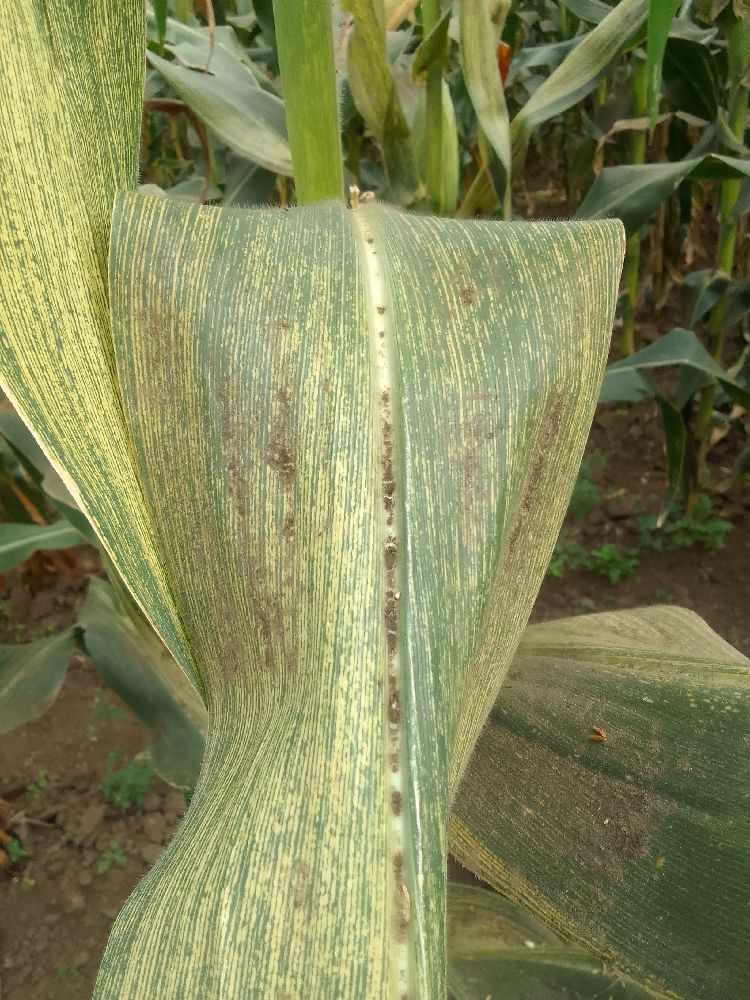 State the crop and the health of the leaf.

maize, maize streak virus
